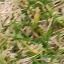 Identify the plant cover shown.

grass
